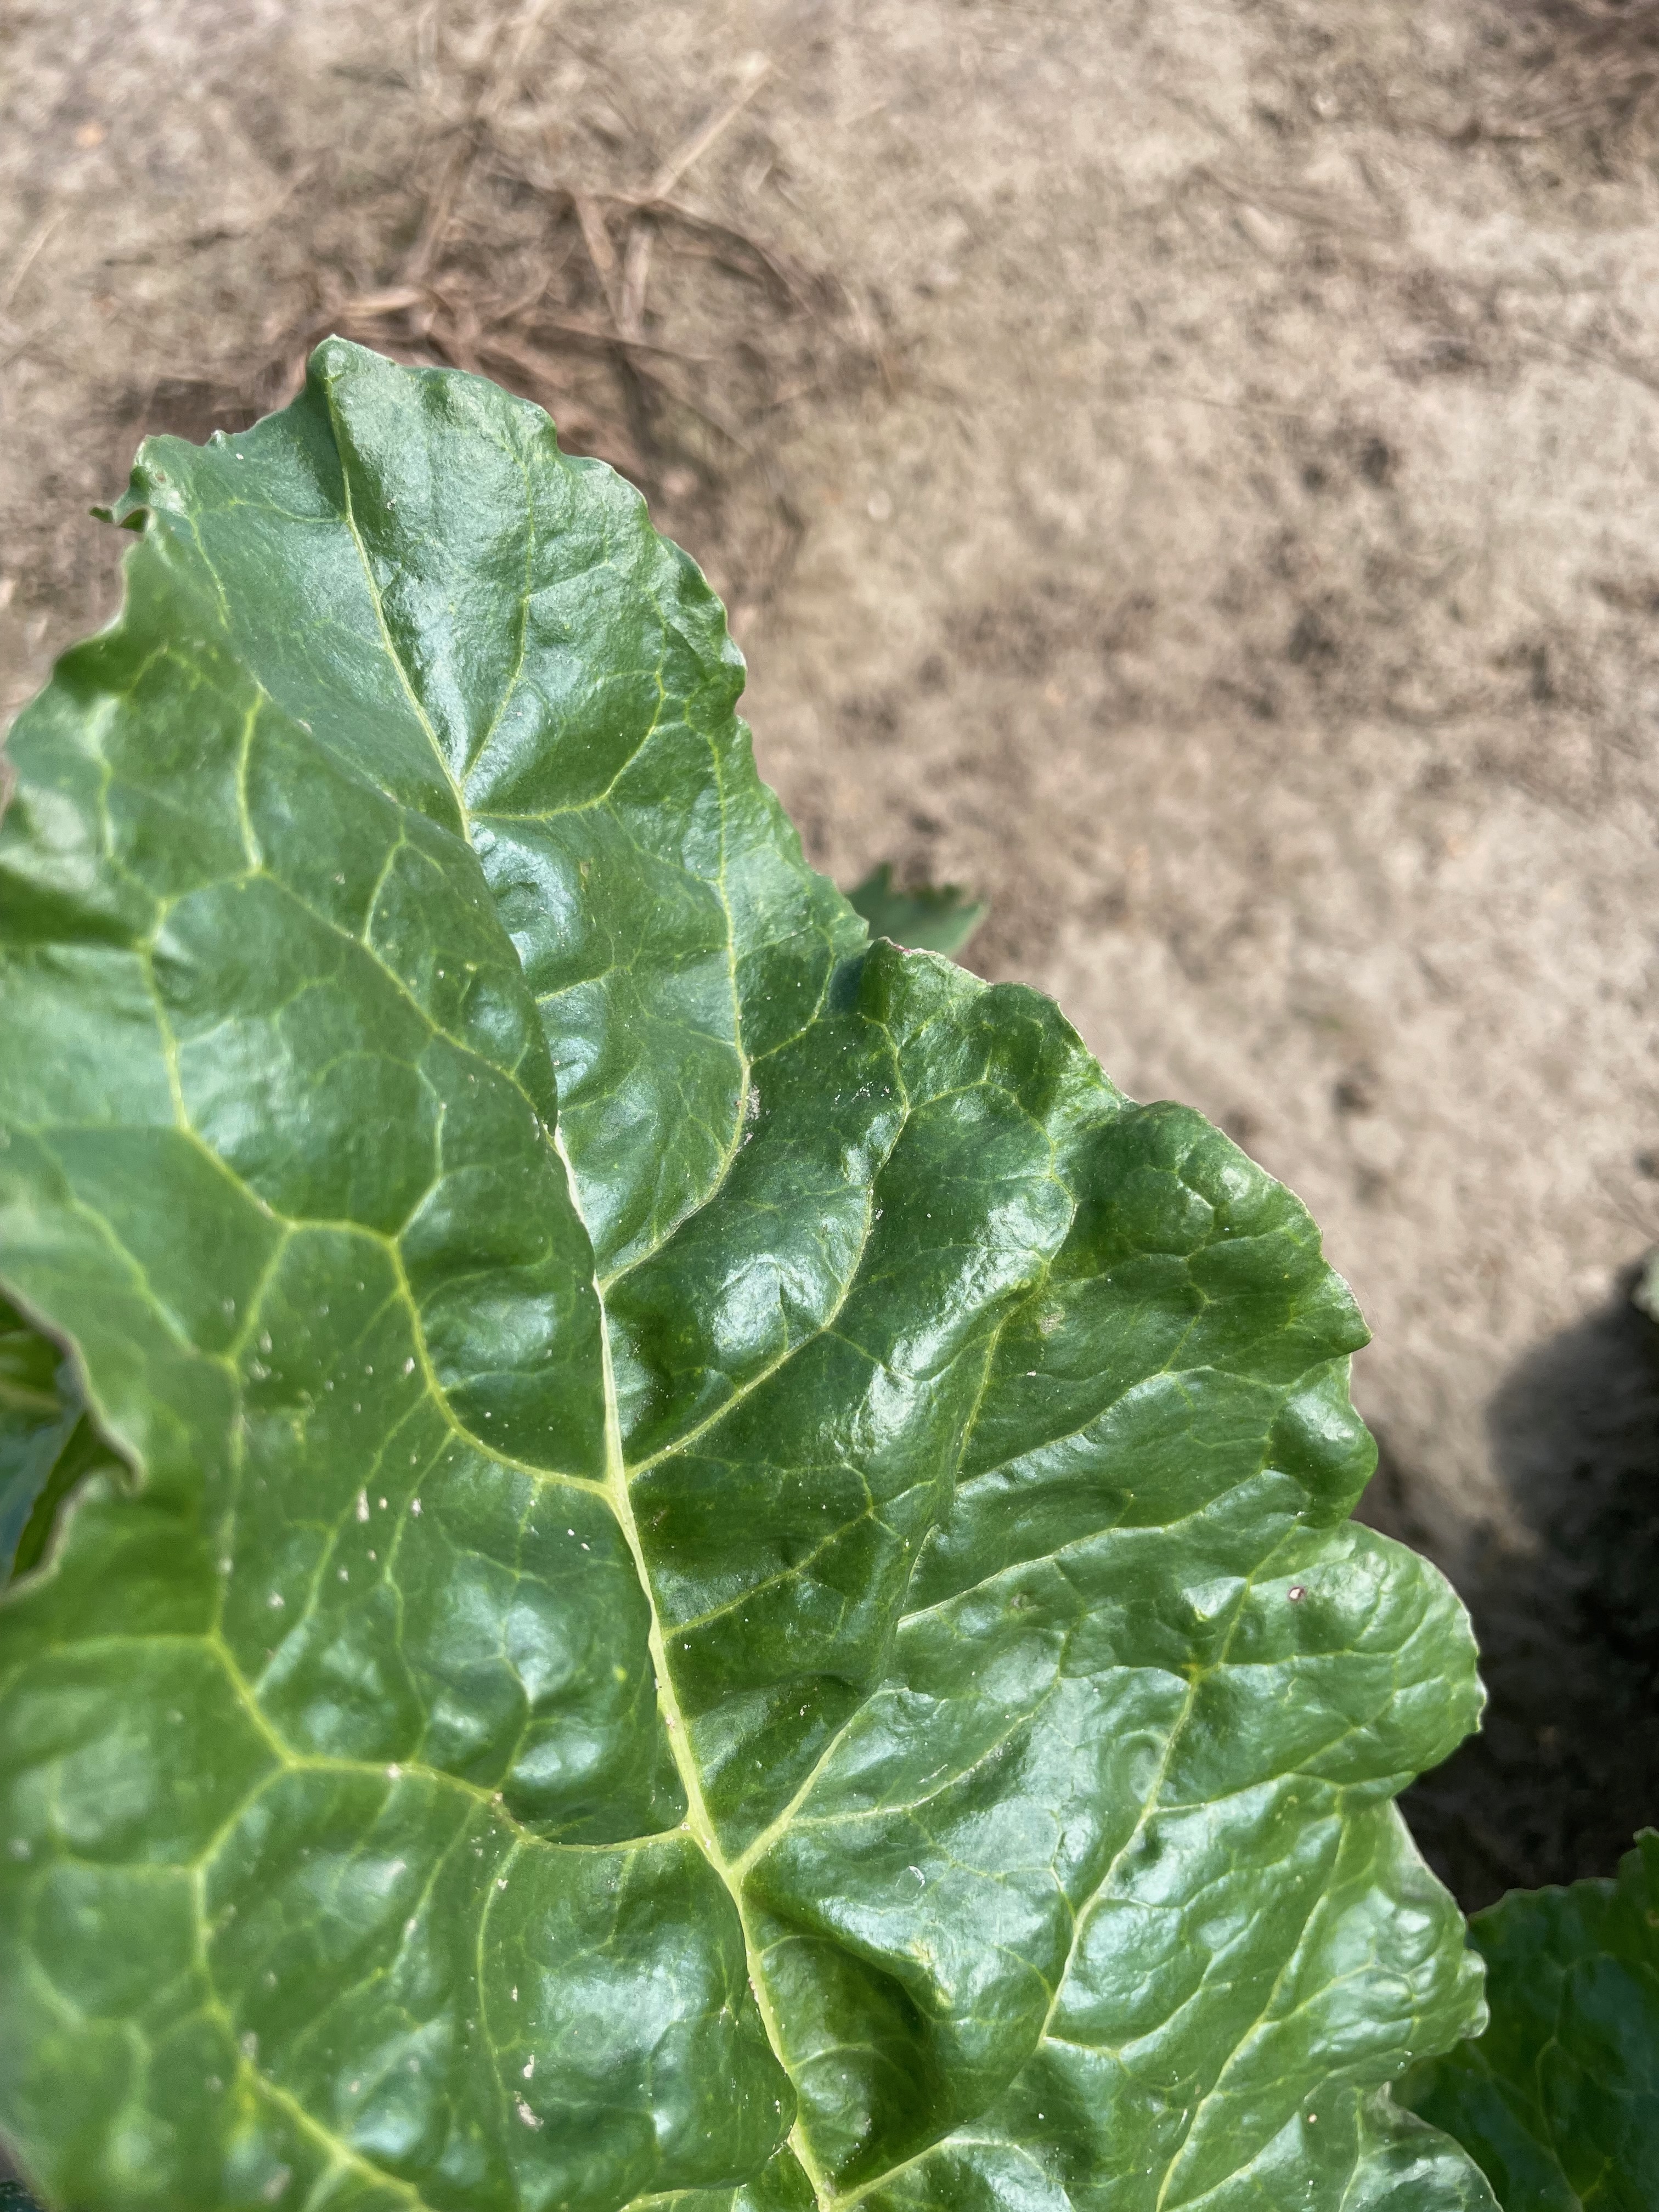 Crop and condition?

beet, unaffected
